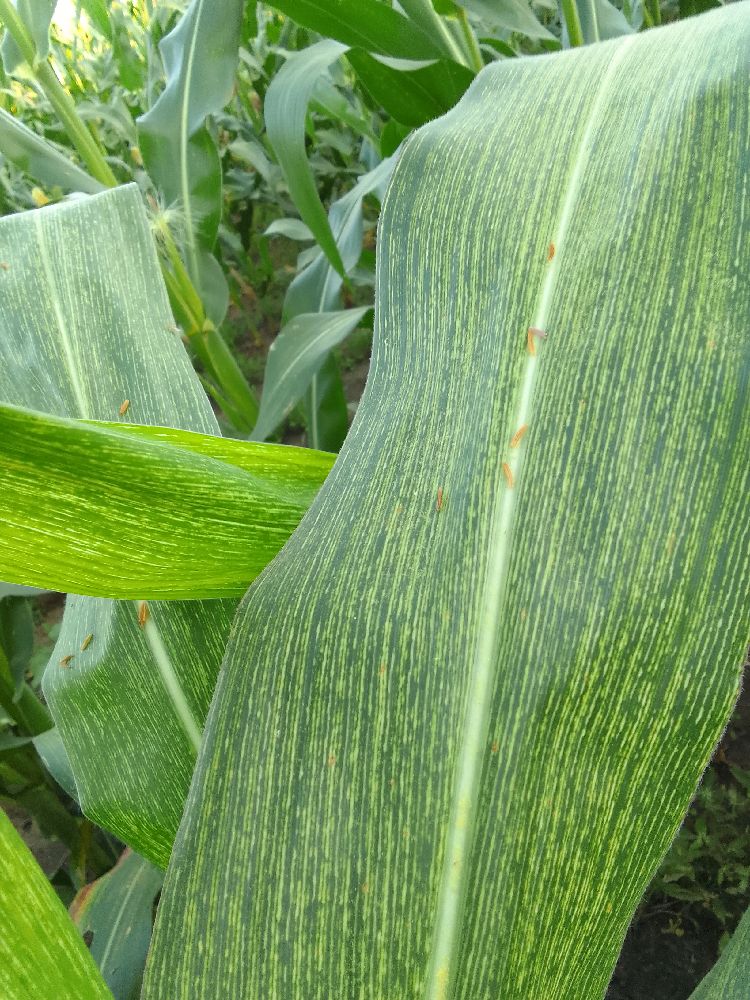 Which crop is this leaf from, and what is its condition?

maize, maize streak virus
